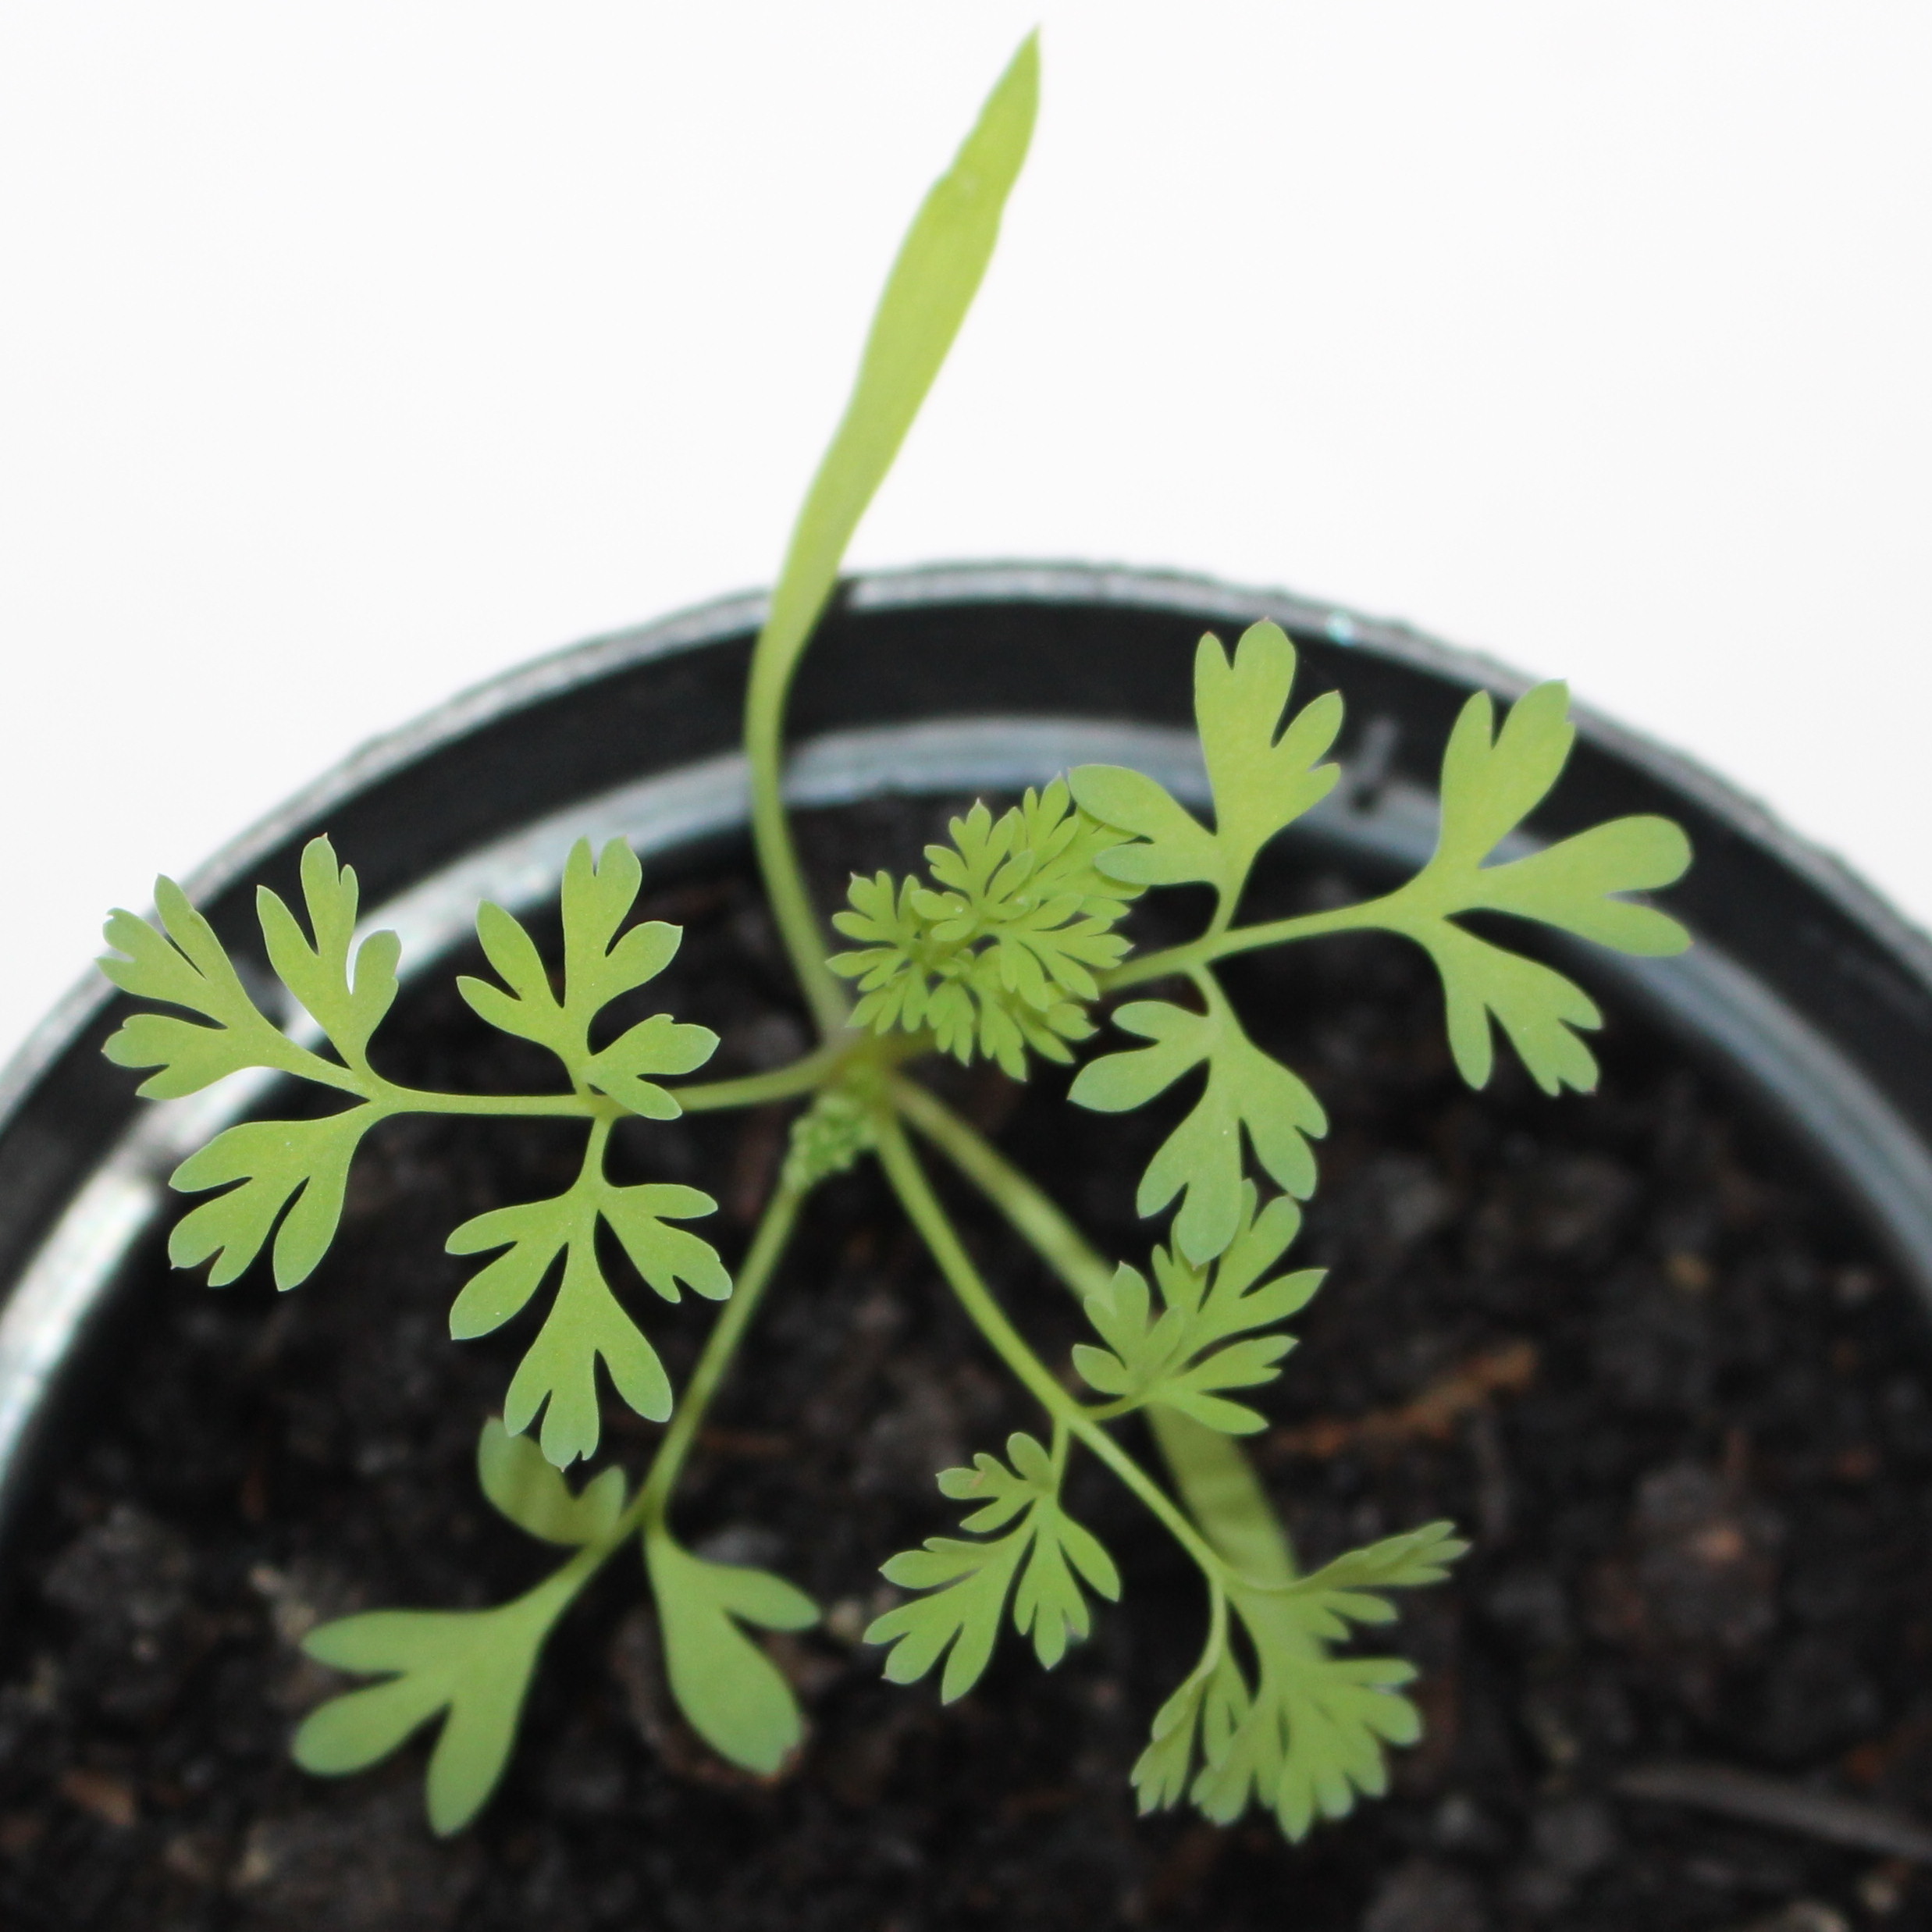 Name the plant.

Fumaria officinalis
